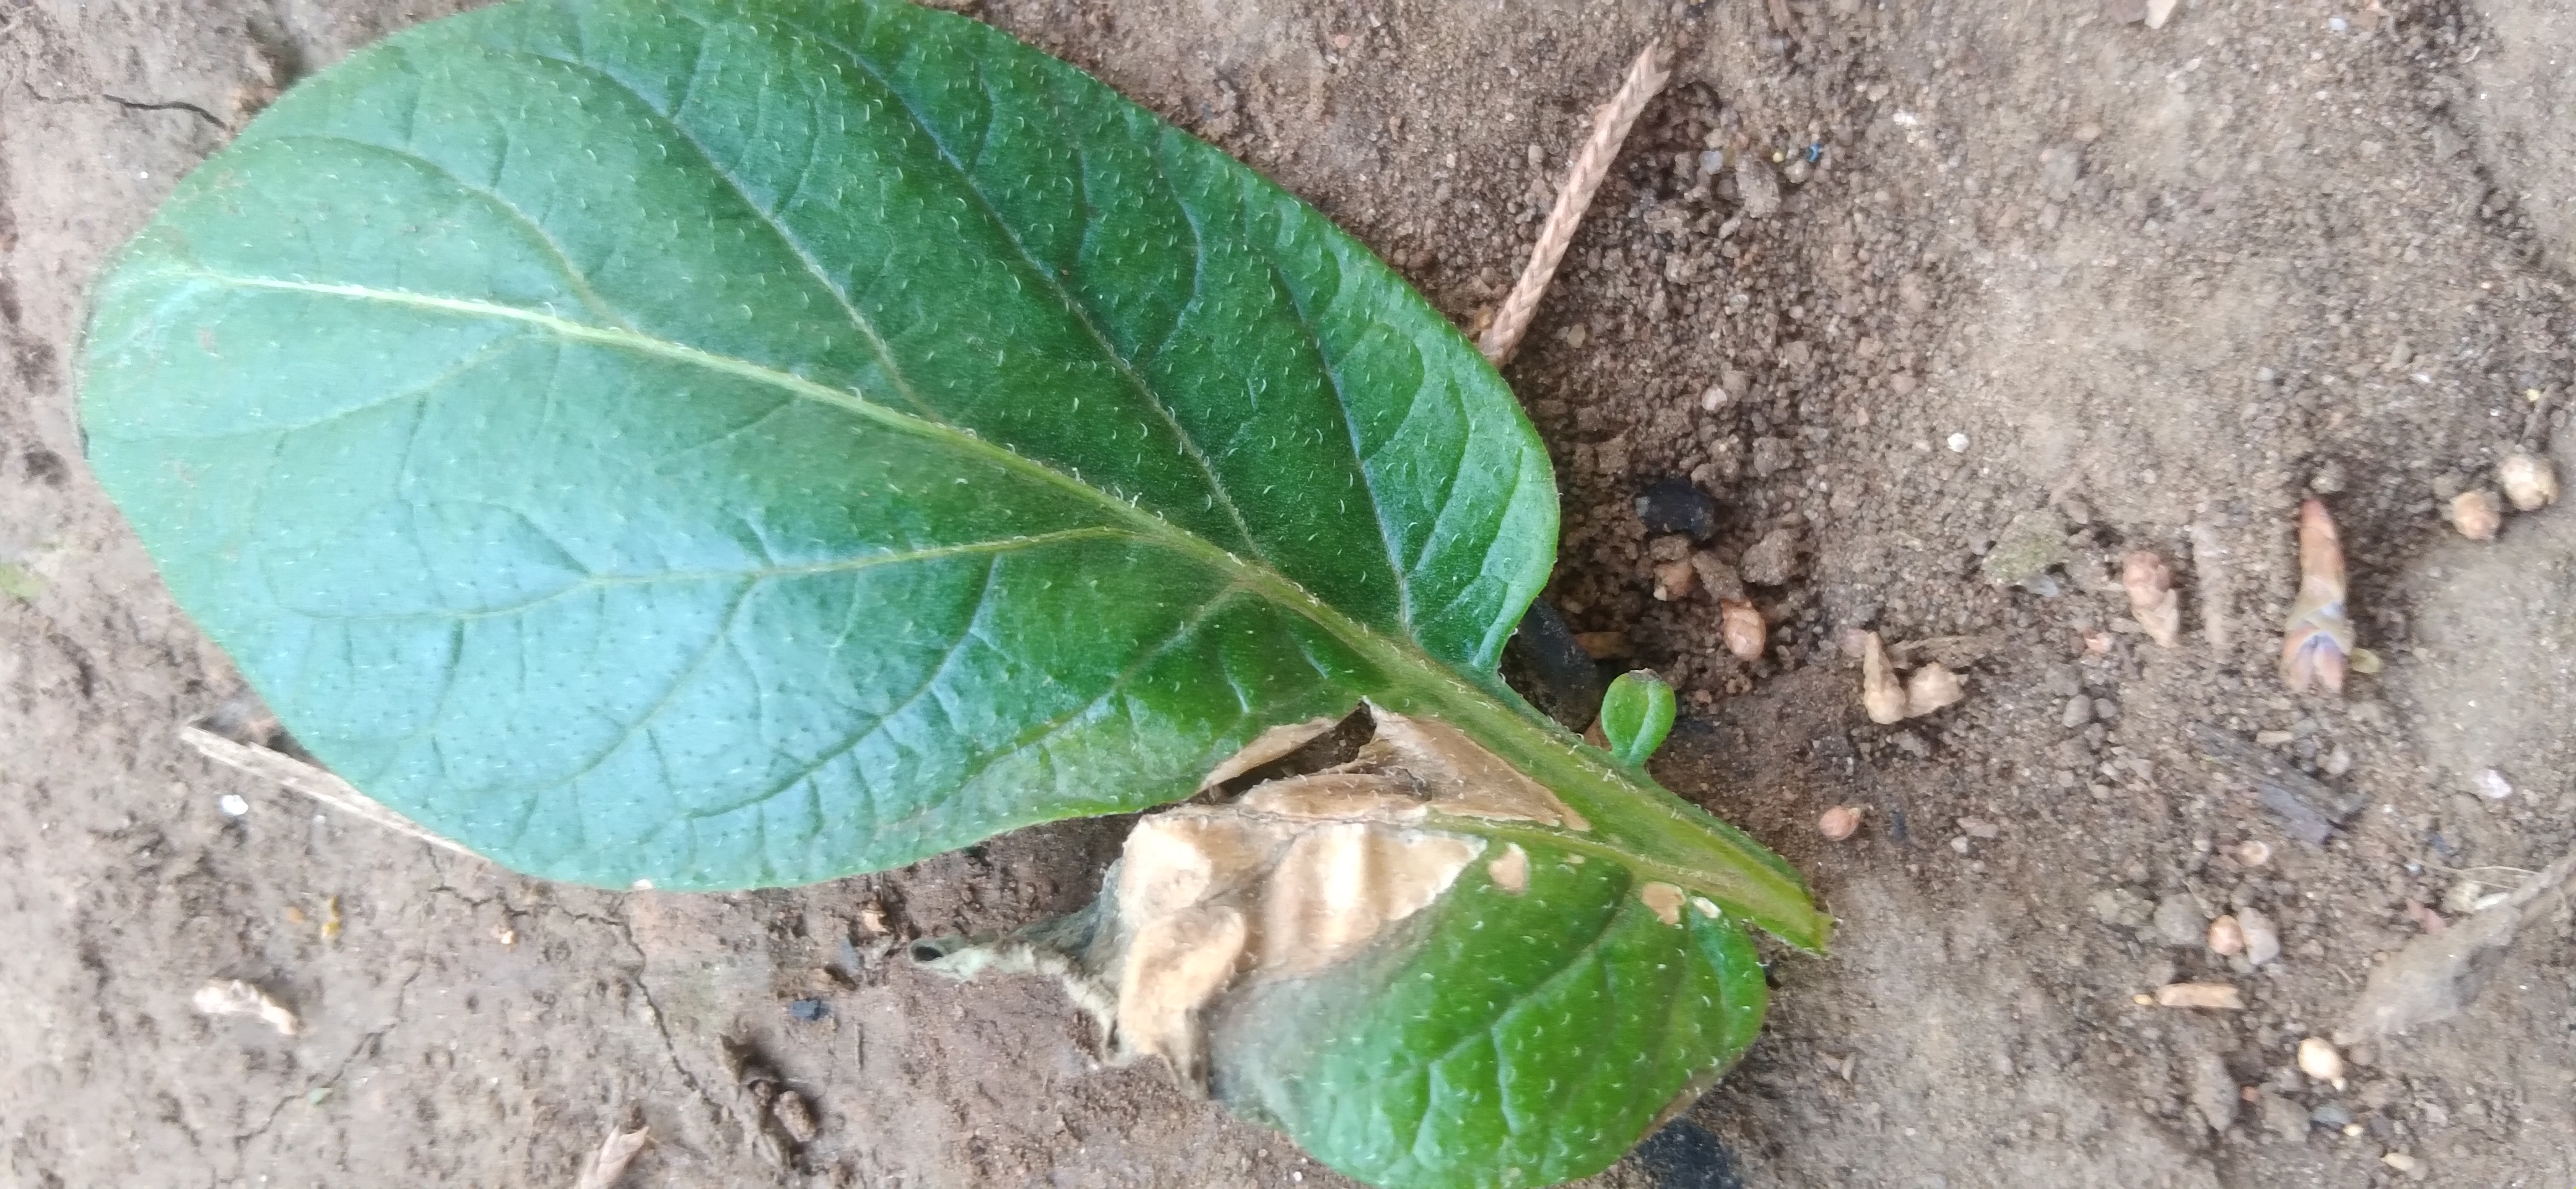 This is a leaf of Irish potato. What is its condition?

early blight
